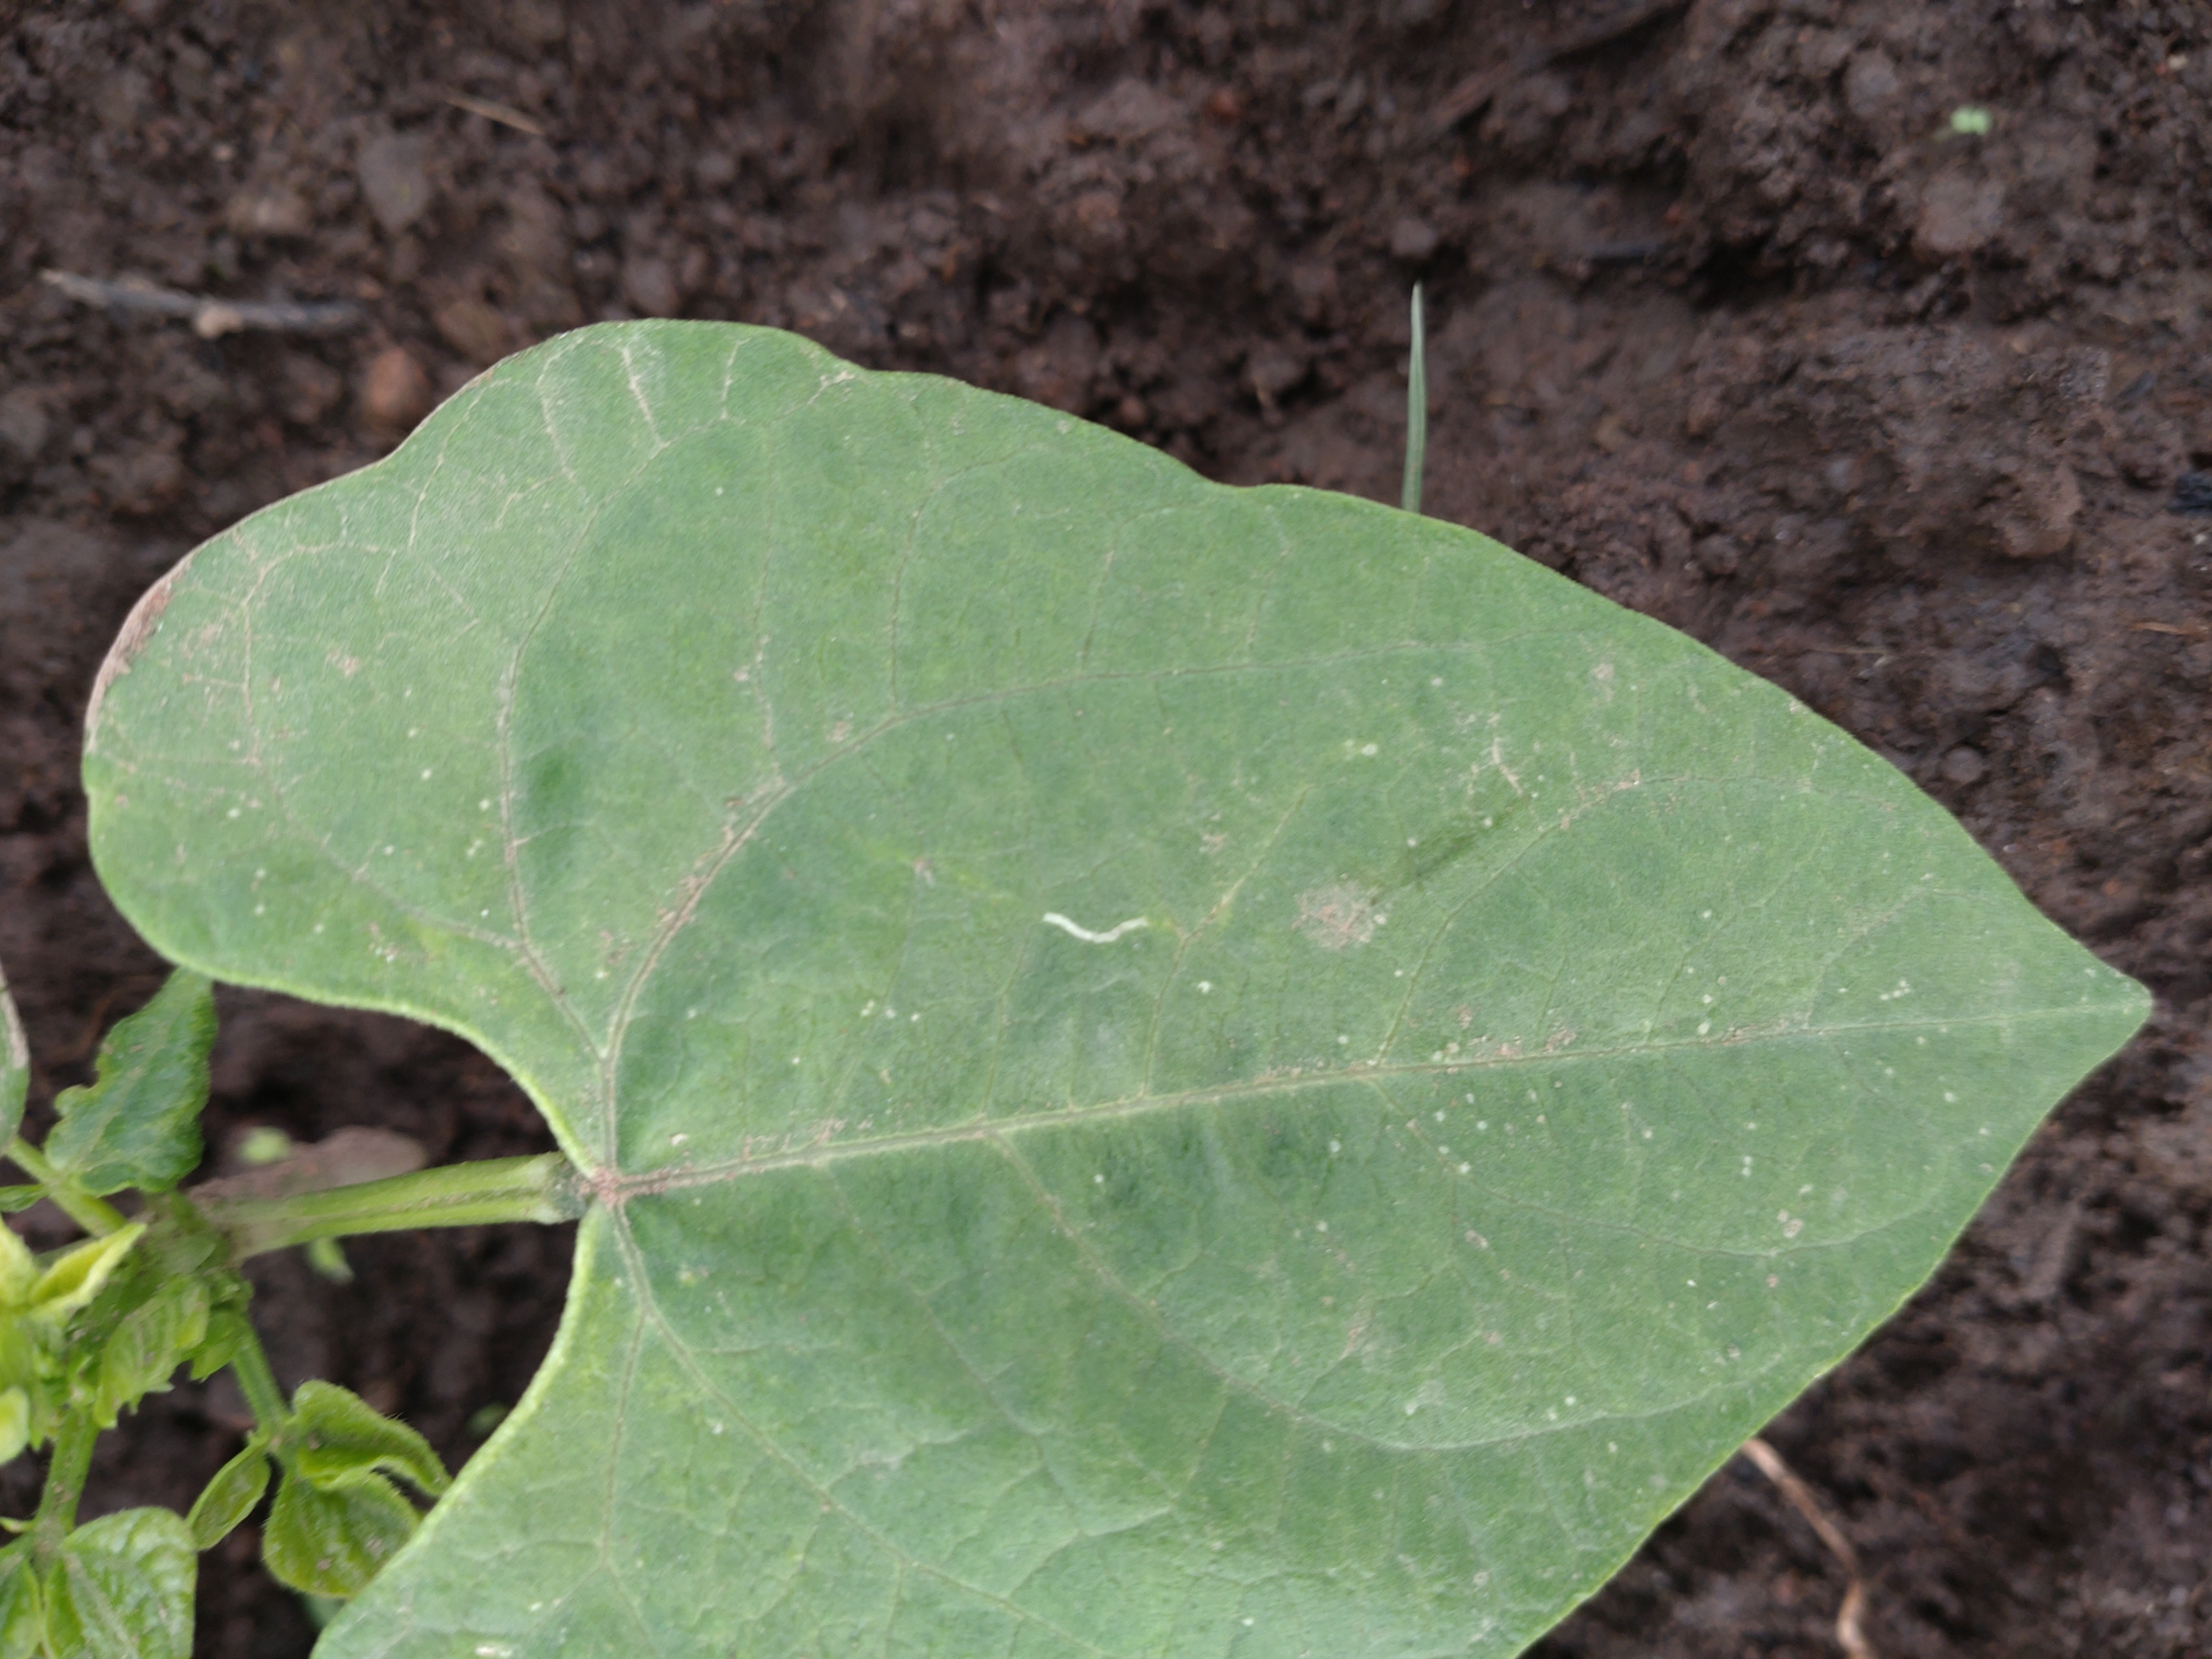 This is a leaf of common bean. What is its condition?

healthy
